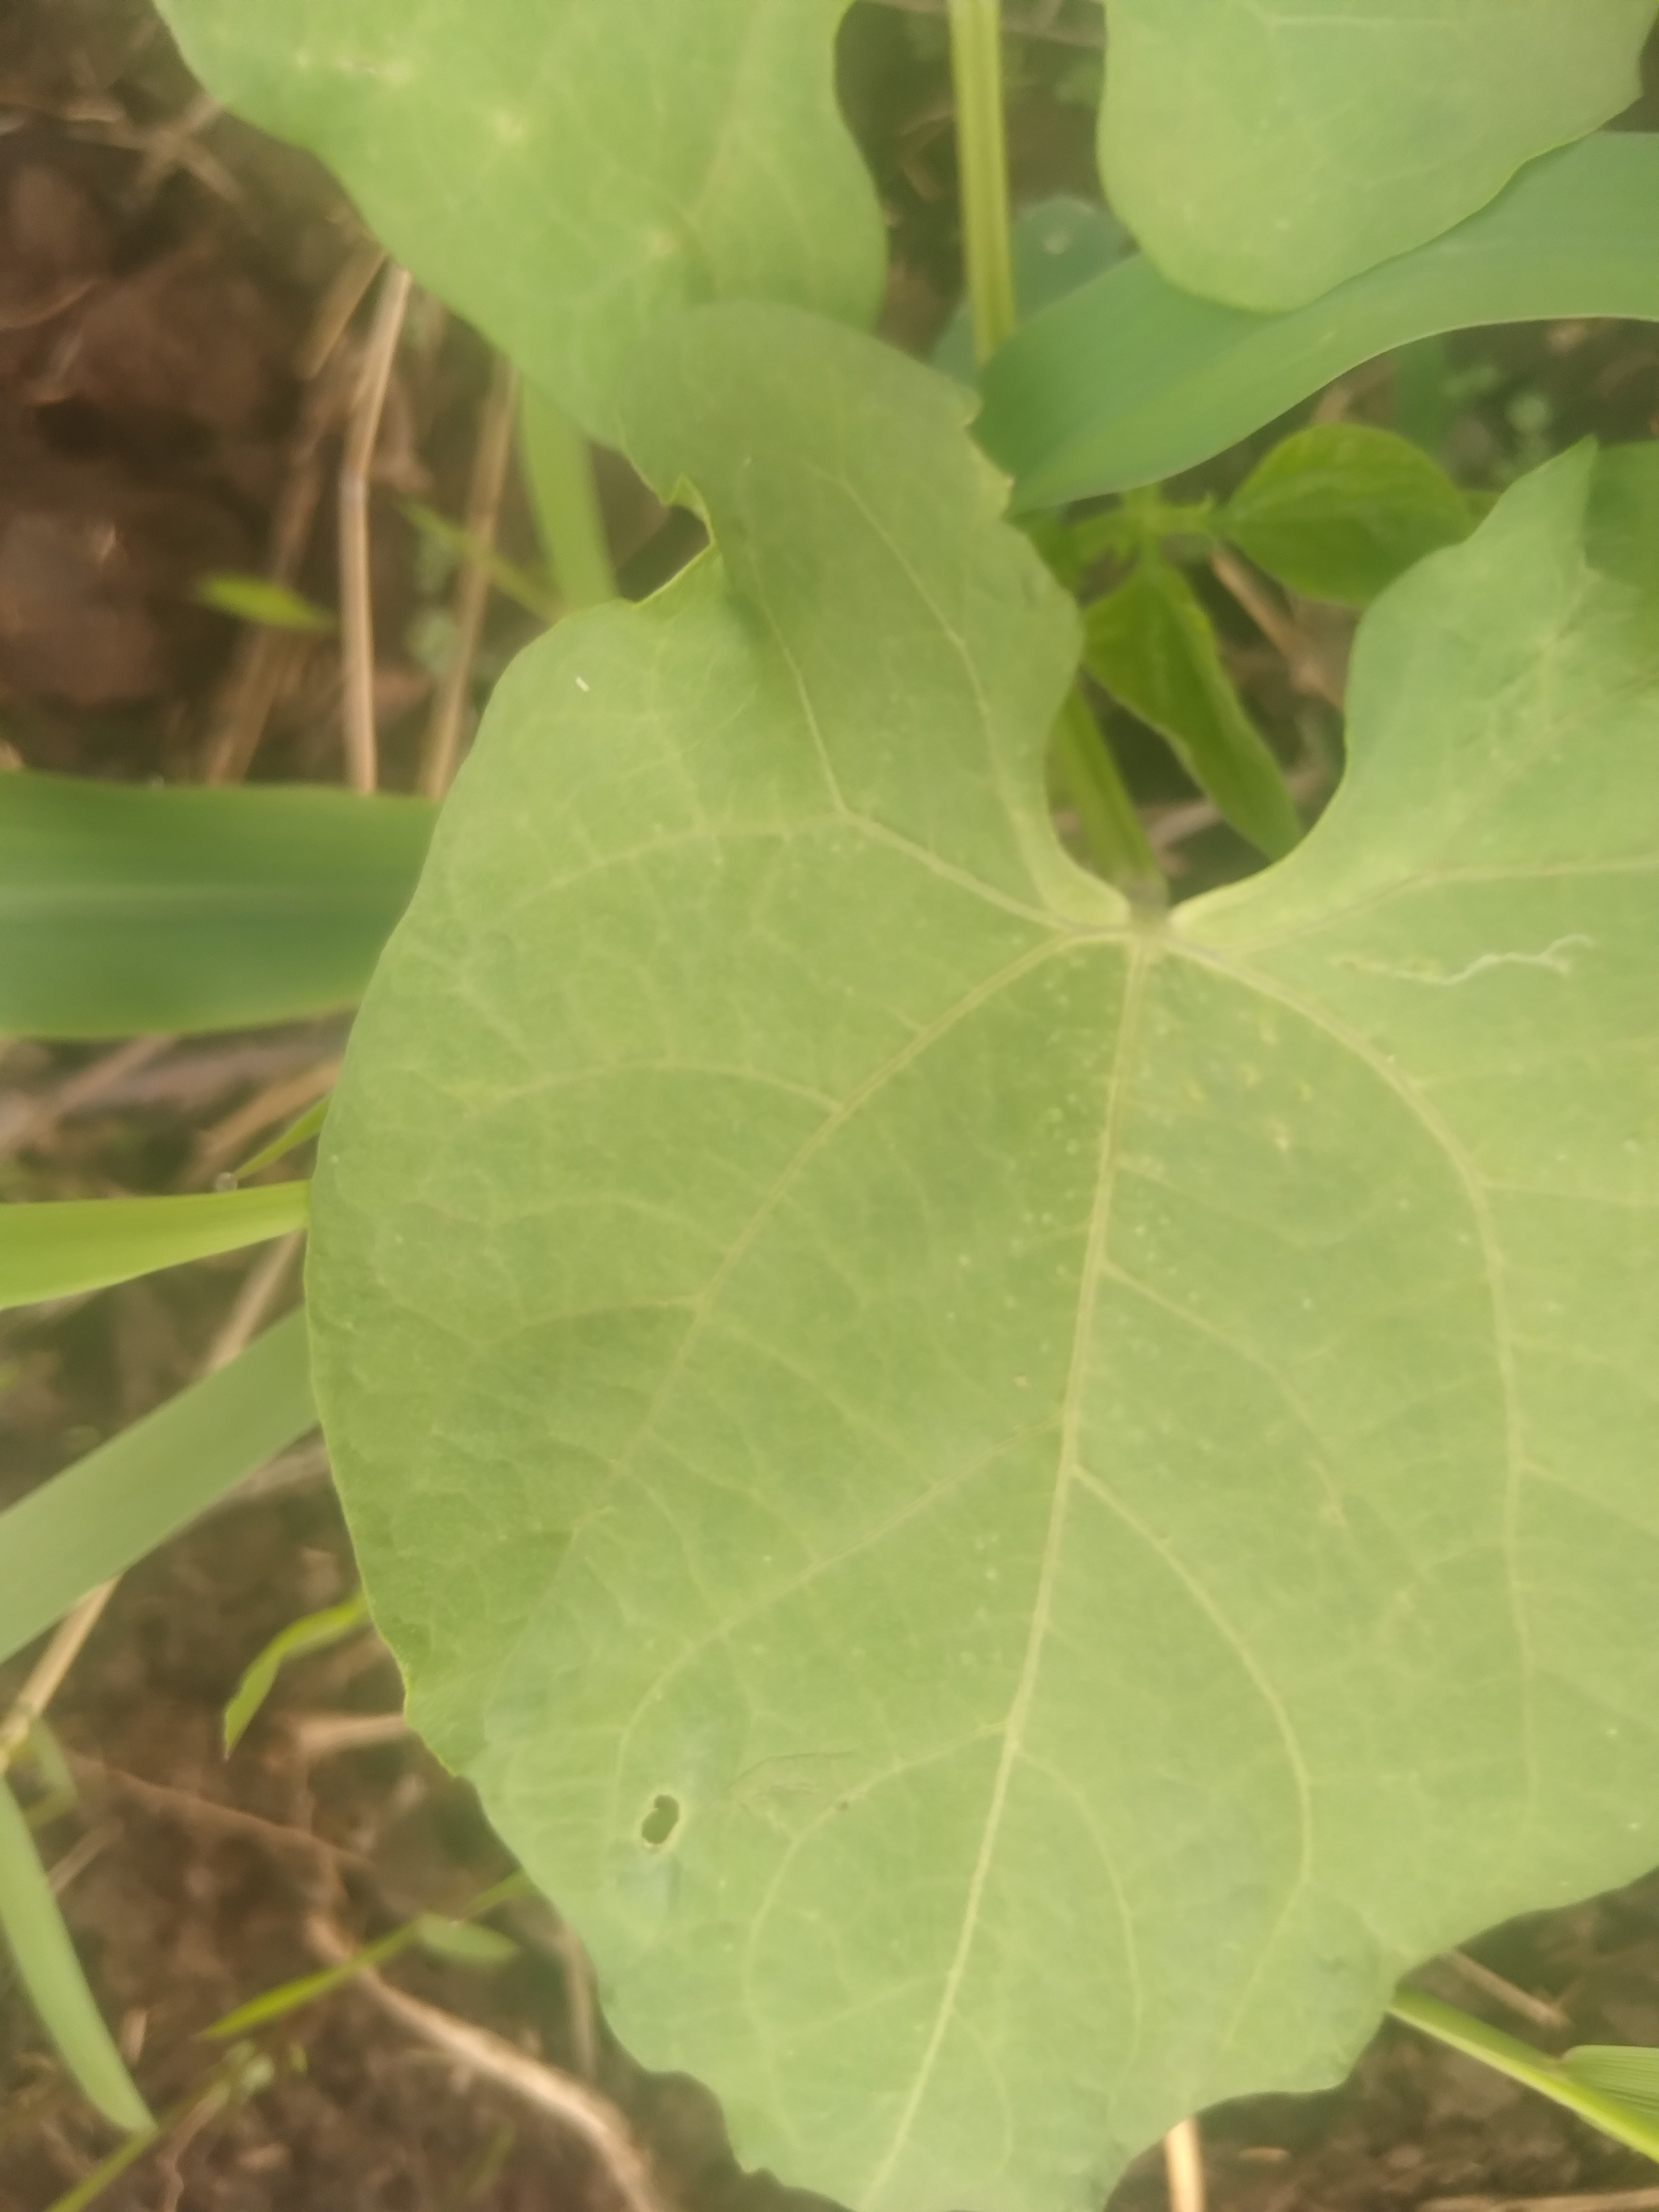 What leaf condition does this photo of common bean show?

healthy
